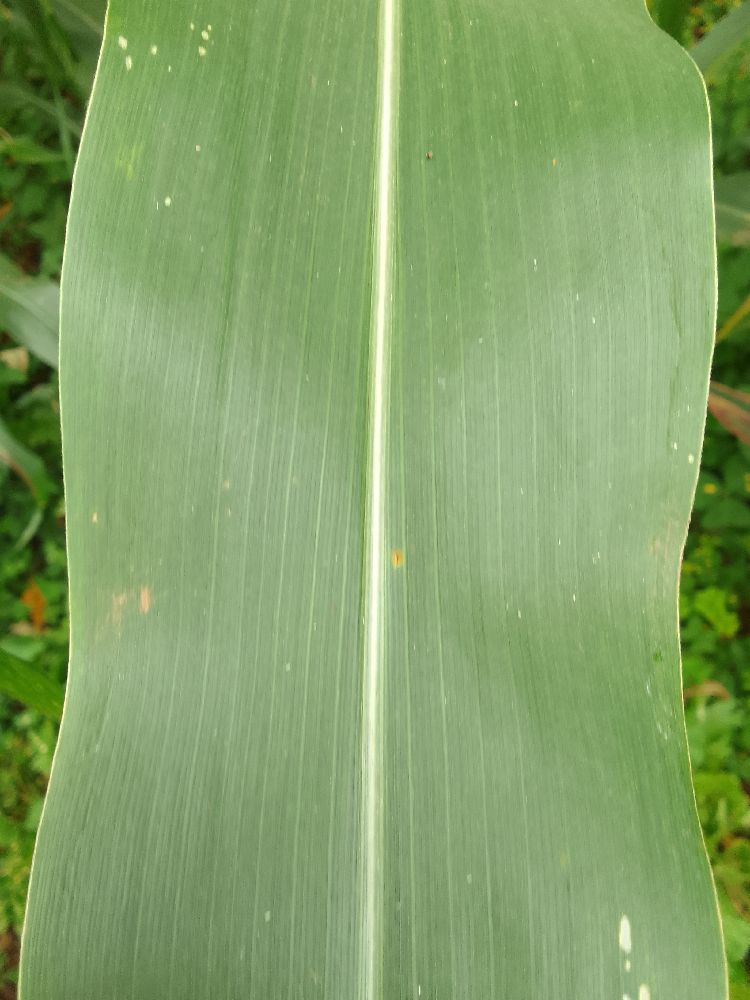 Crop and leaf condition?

maize, healthy
